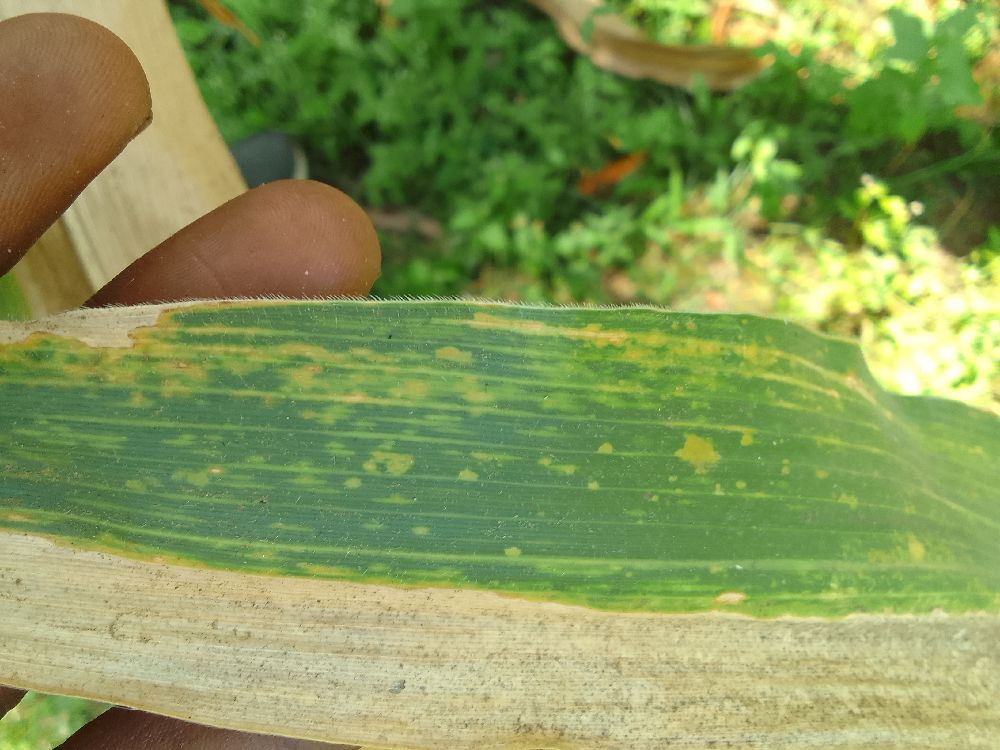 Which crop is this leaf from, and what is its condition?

maize, maize lethal necrosis
